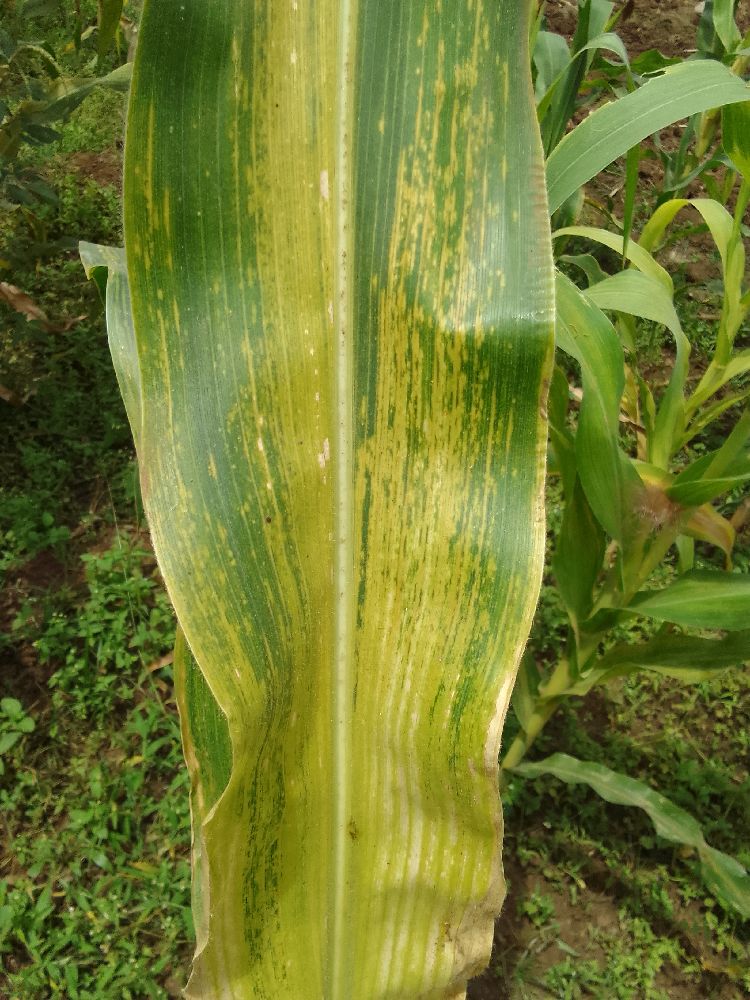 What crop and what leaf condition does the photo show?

maize, maize lethal necrosis
